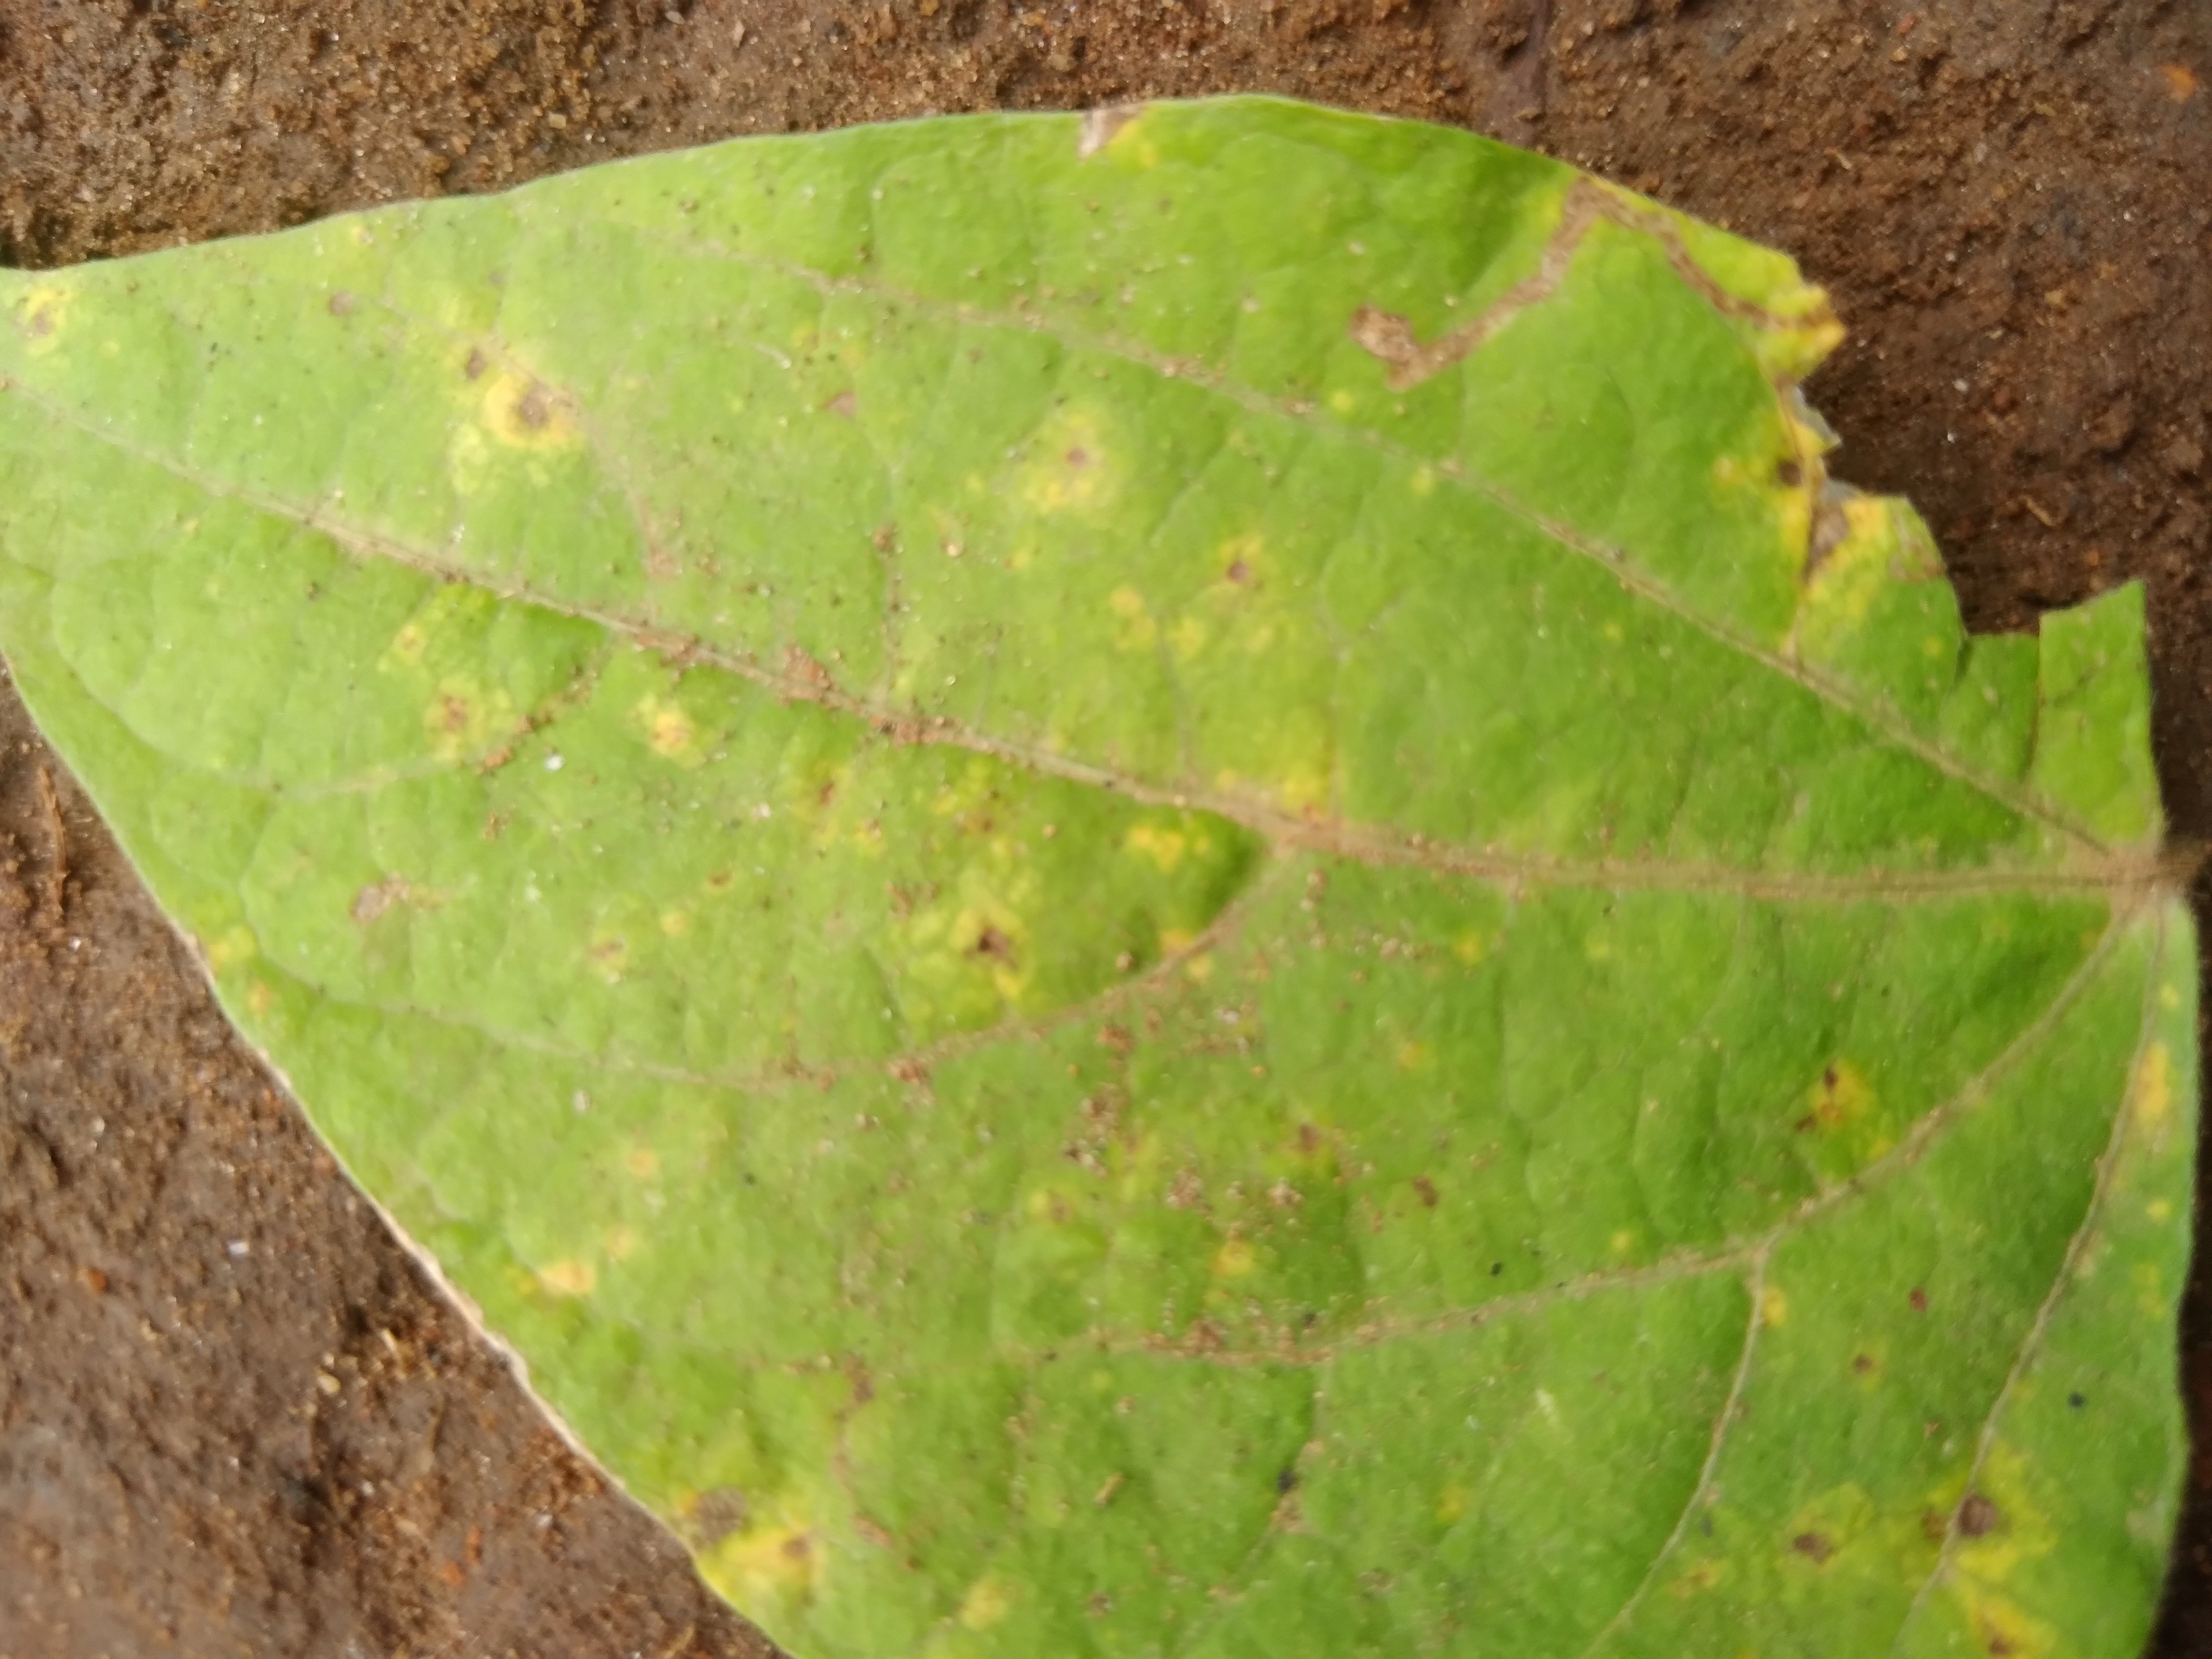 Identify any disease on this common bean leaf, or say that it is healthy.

rust
